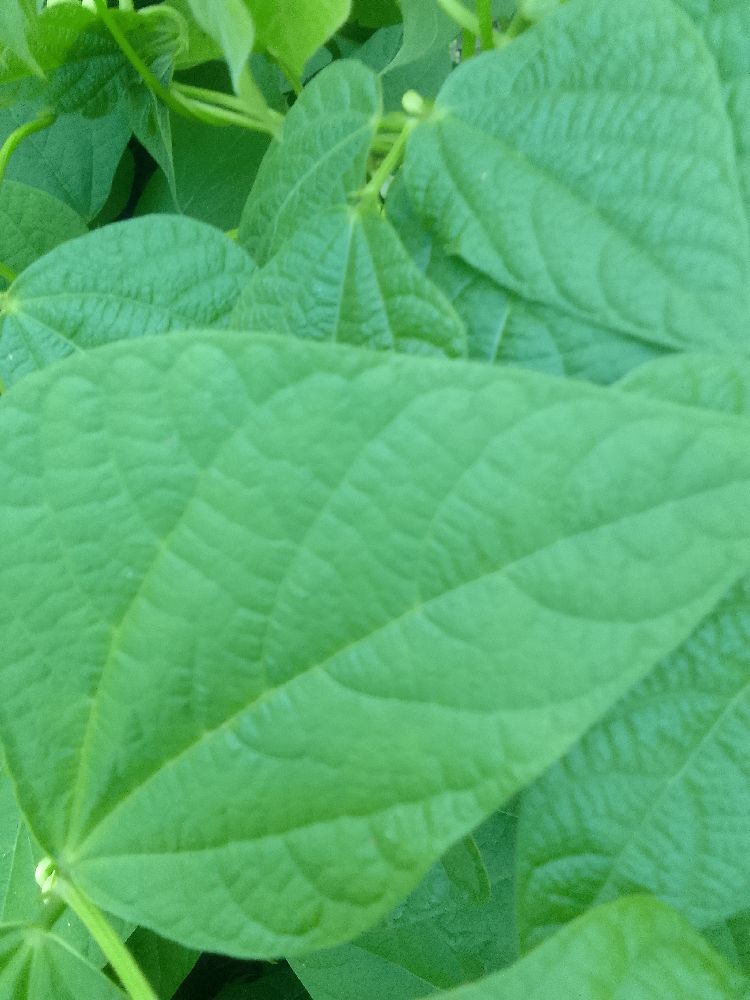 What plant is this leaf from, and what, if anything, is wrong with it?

common bean, healthy
